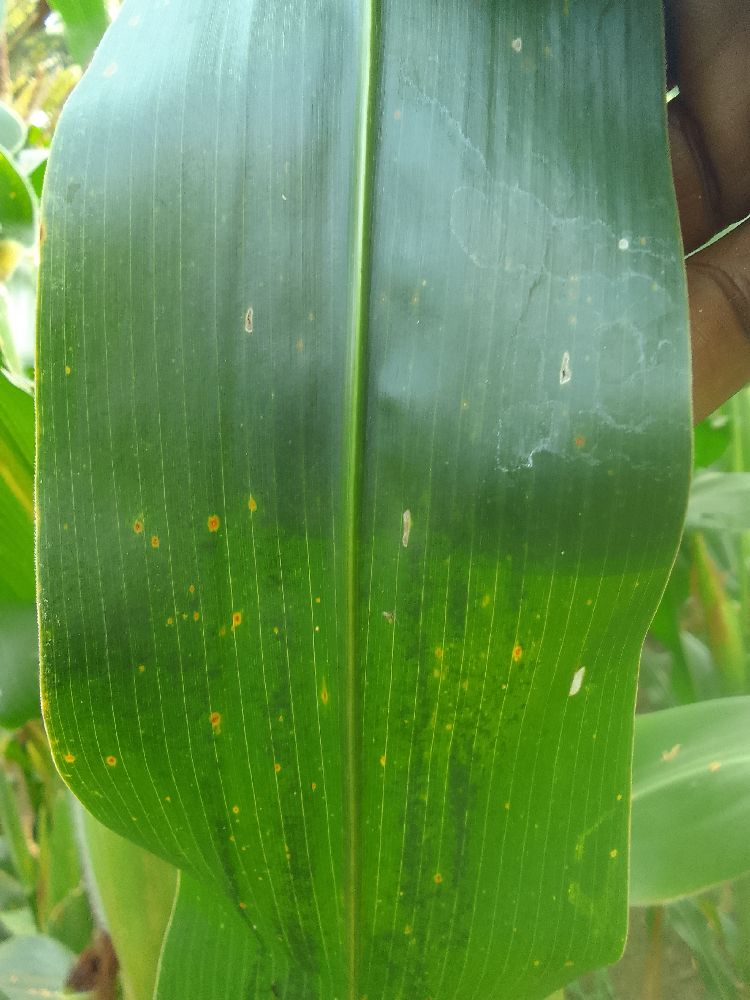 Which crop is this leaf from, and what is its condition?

maize, healthy
